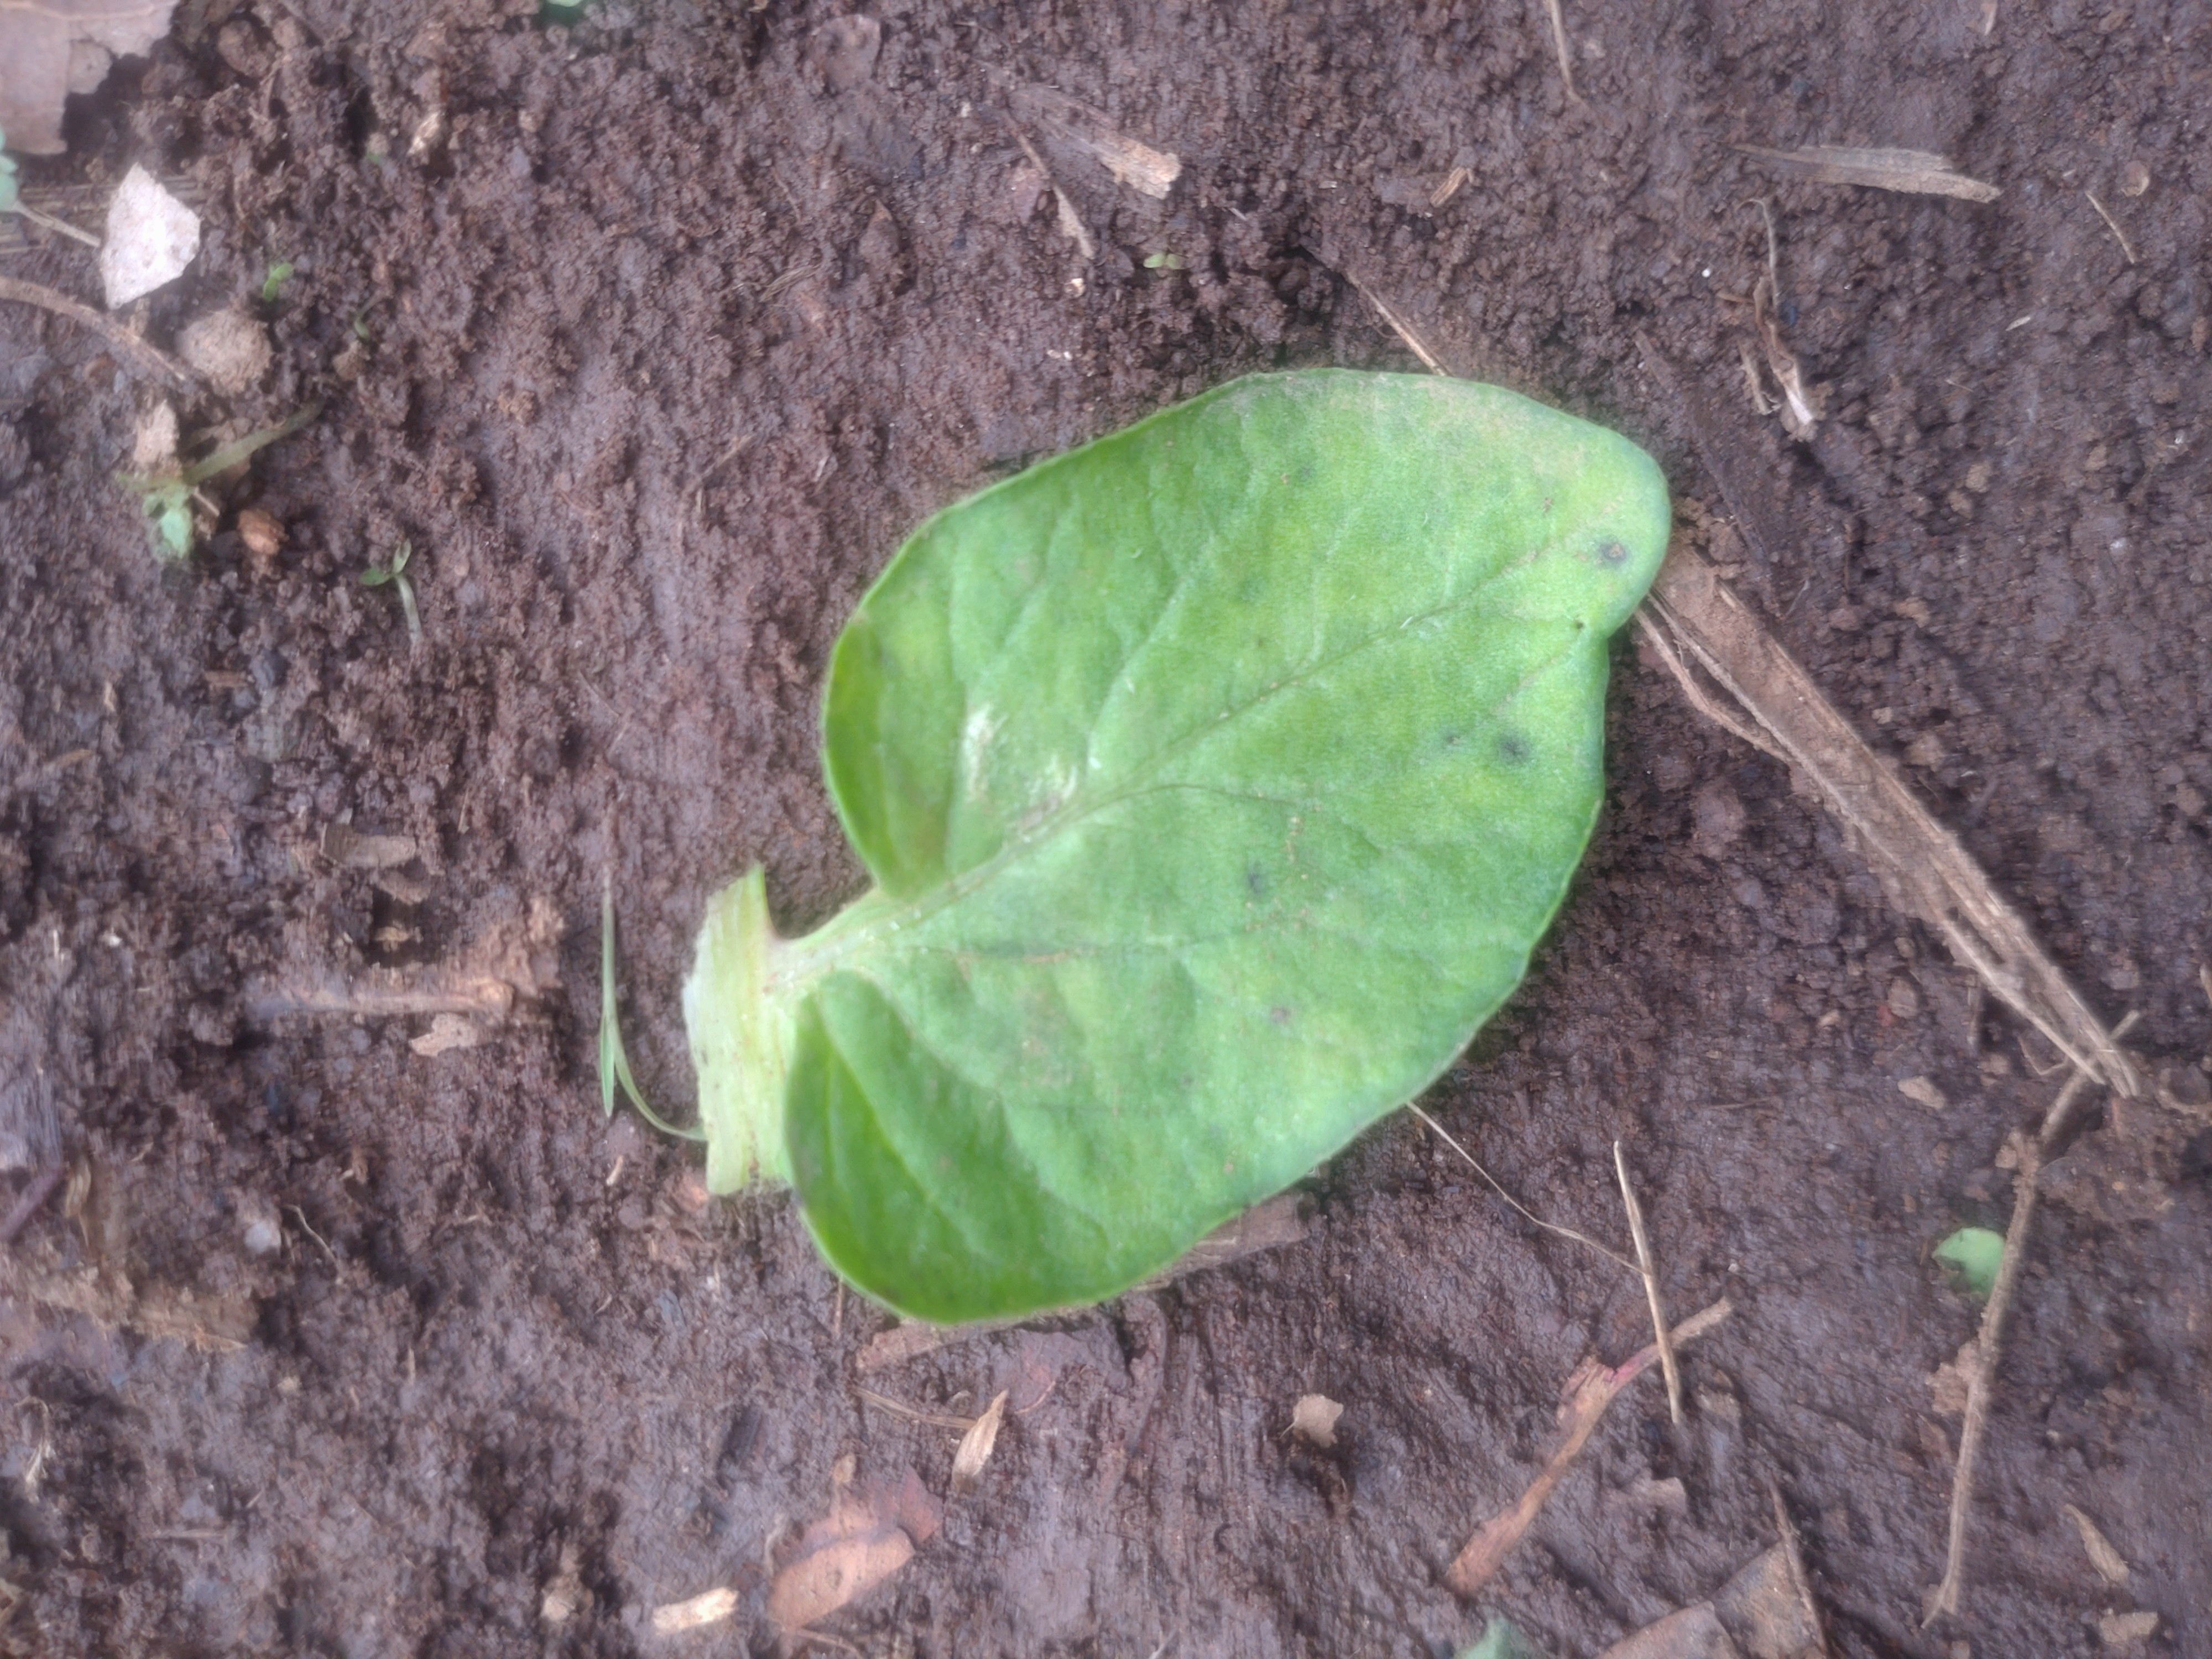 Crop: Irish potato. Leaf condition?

late blight
